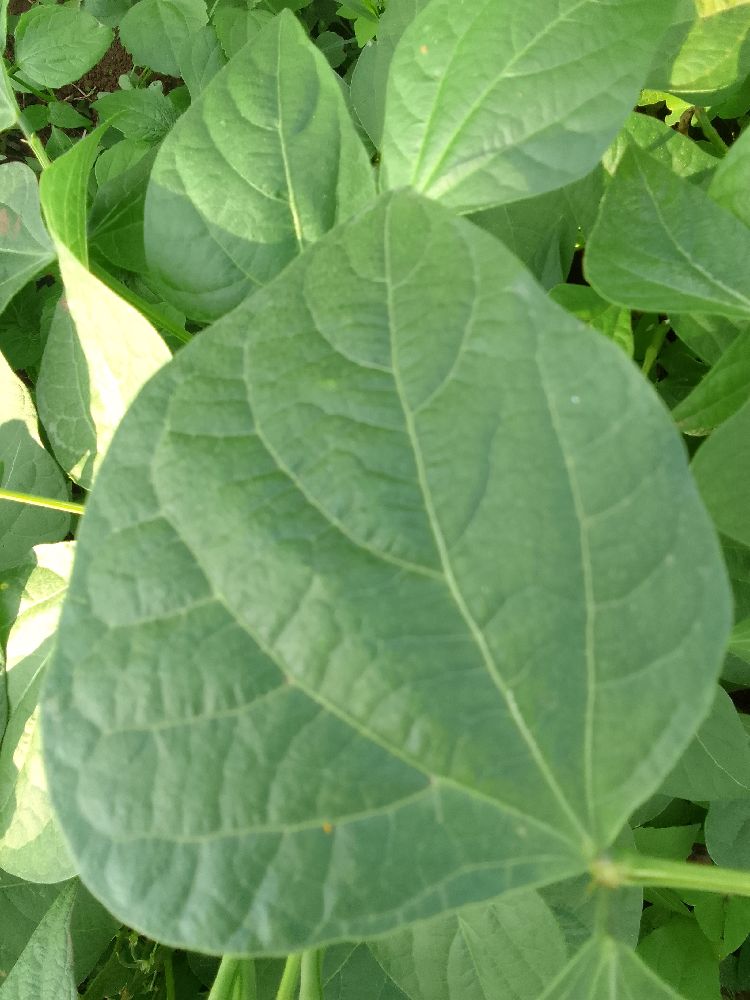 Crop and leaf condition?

common bean, healthy
